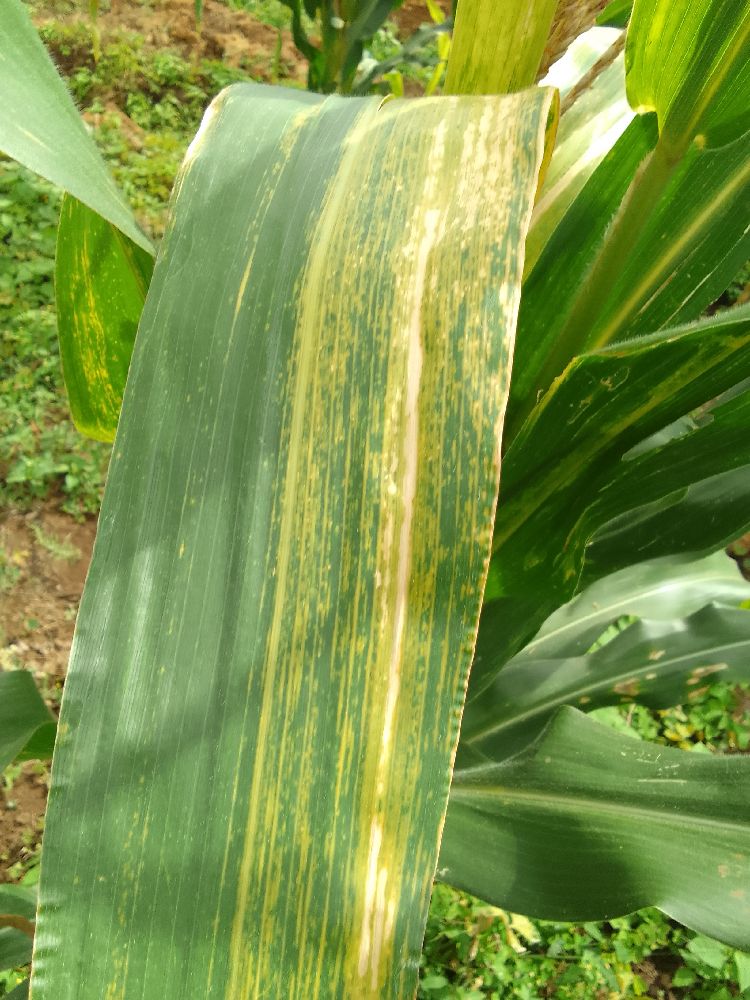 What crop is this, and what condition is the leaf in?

maize, maize lethal necrosis
